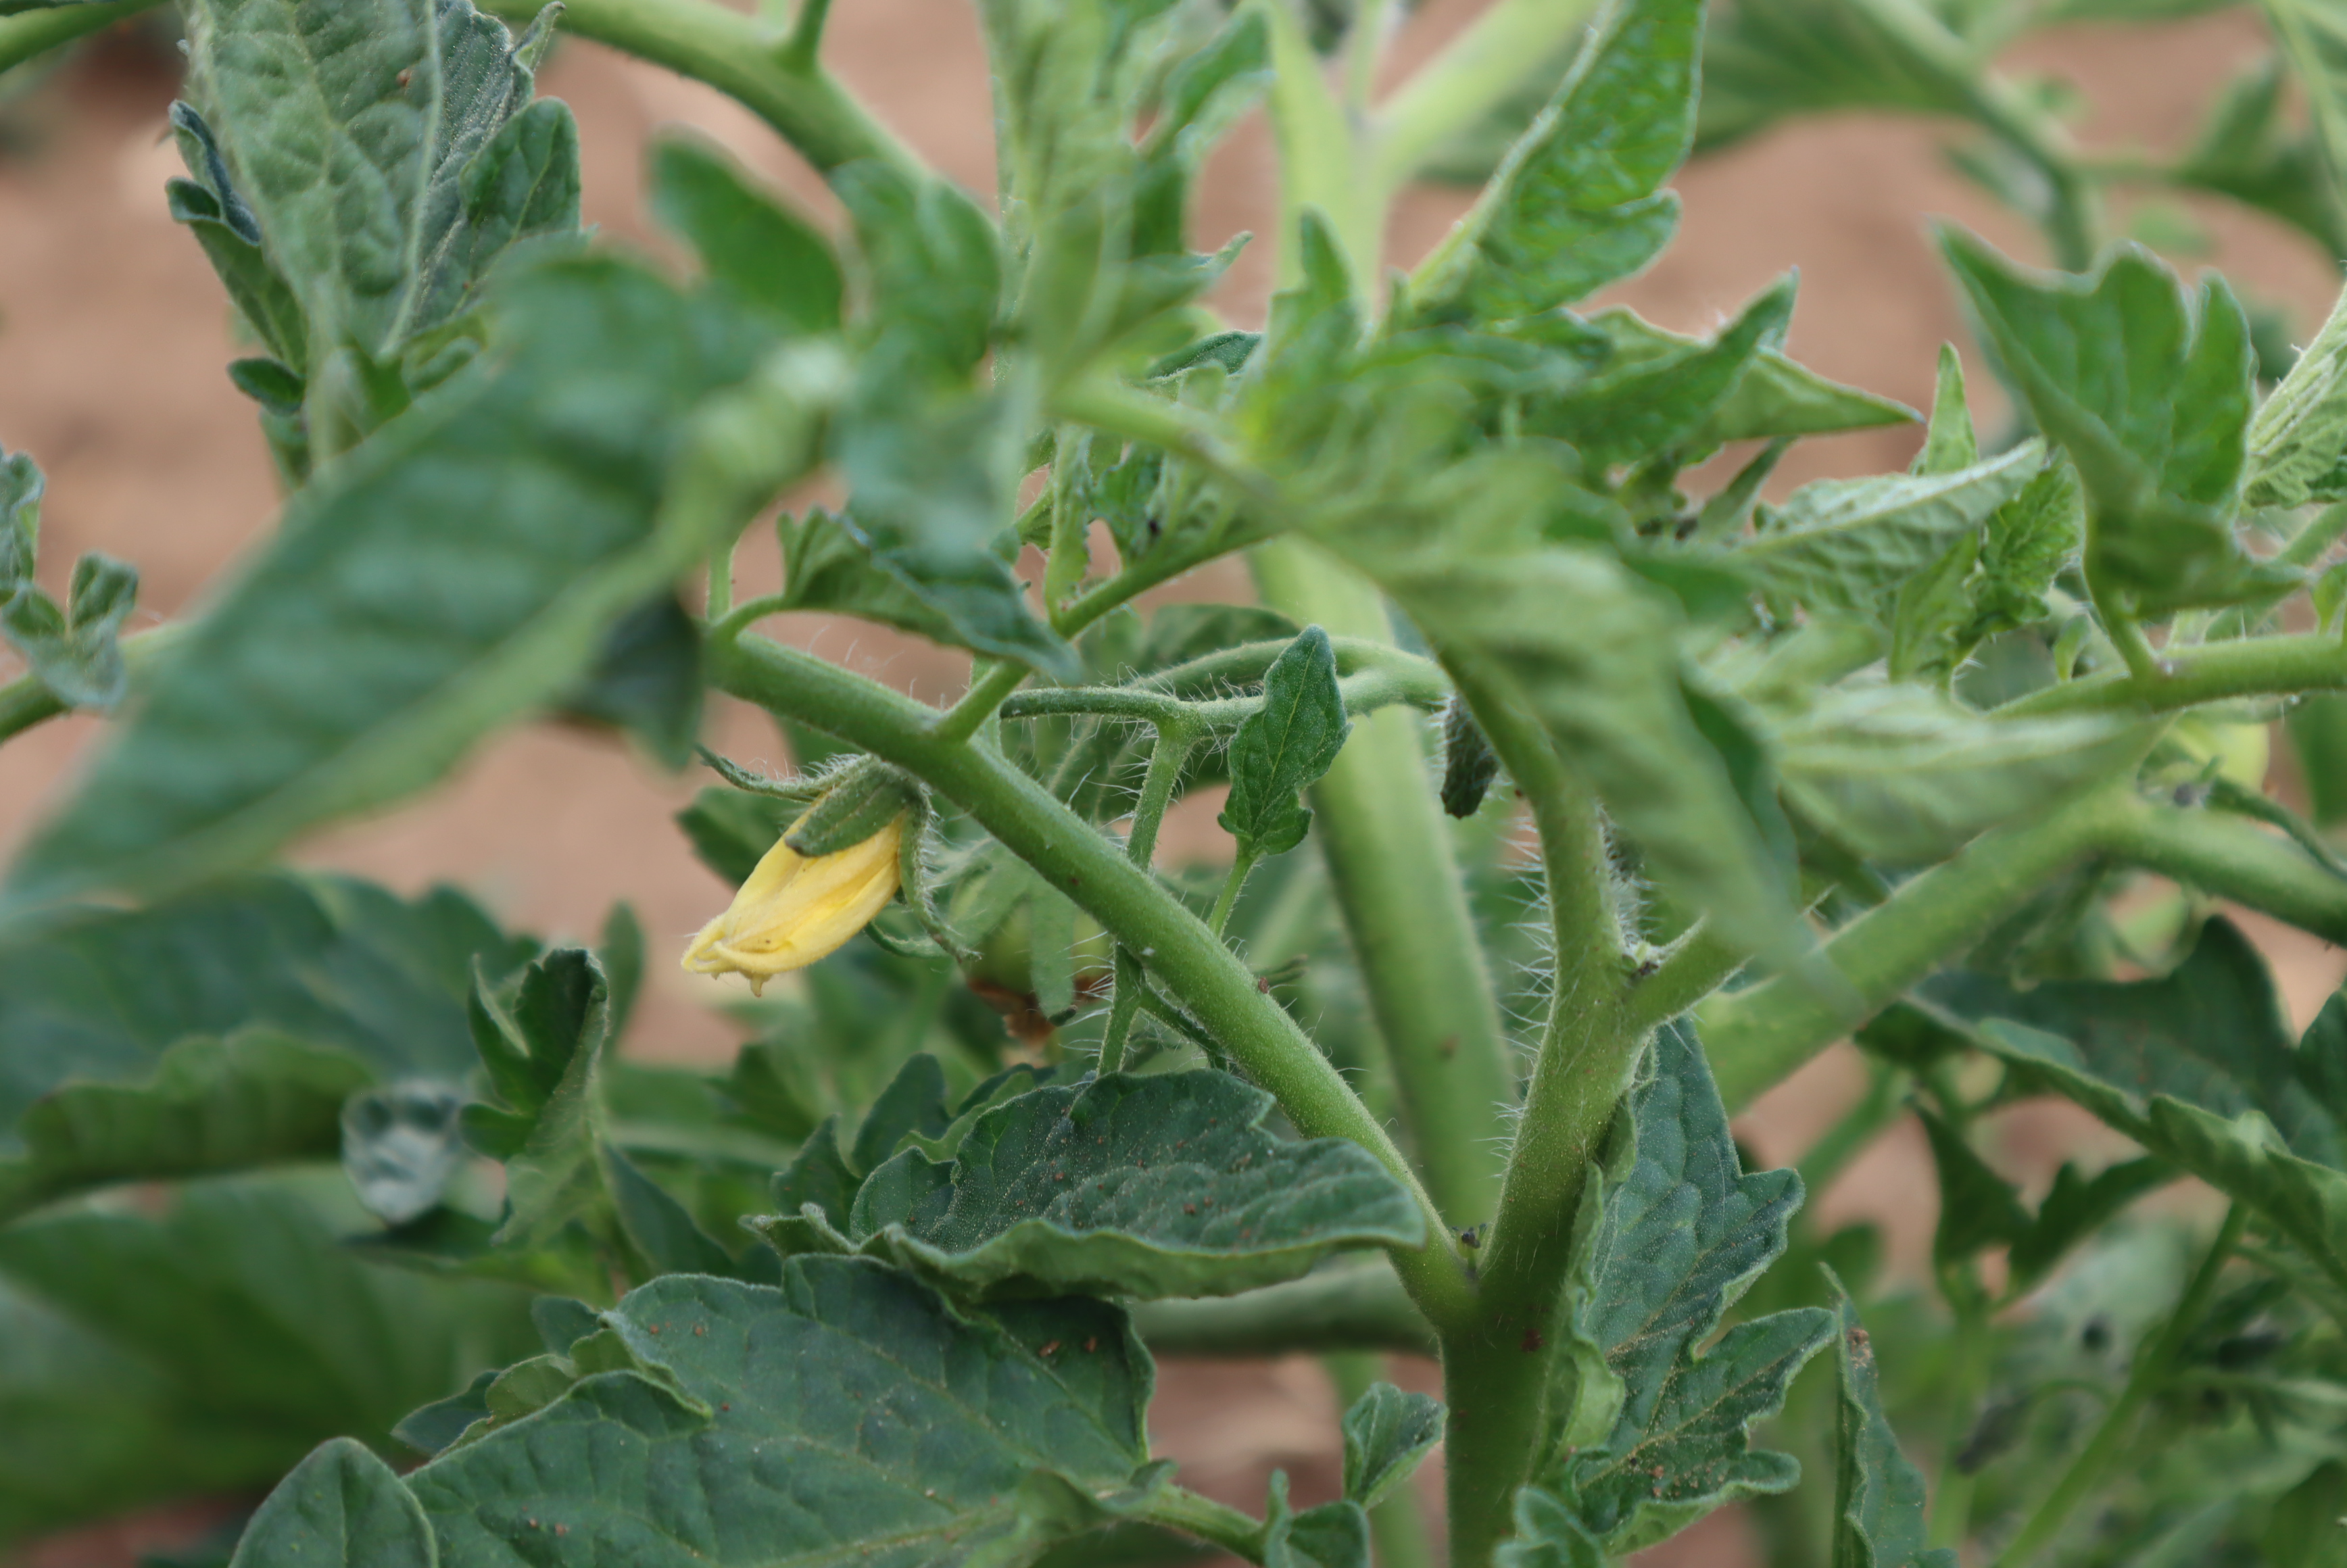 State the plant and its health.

tomato, healthy
